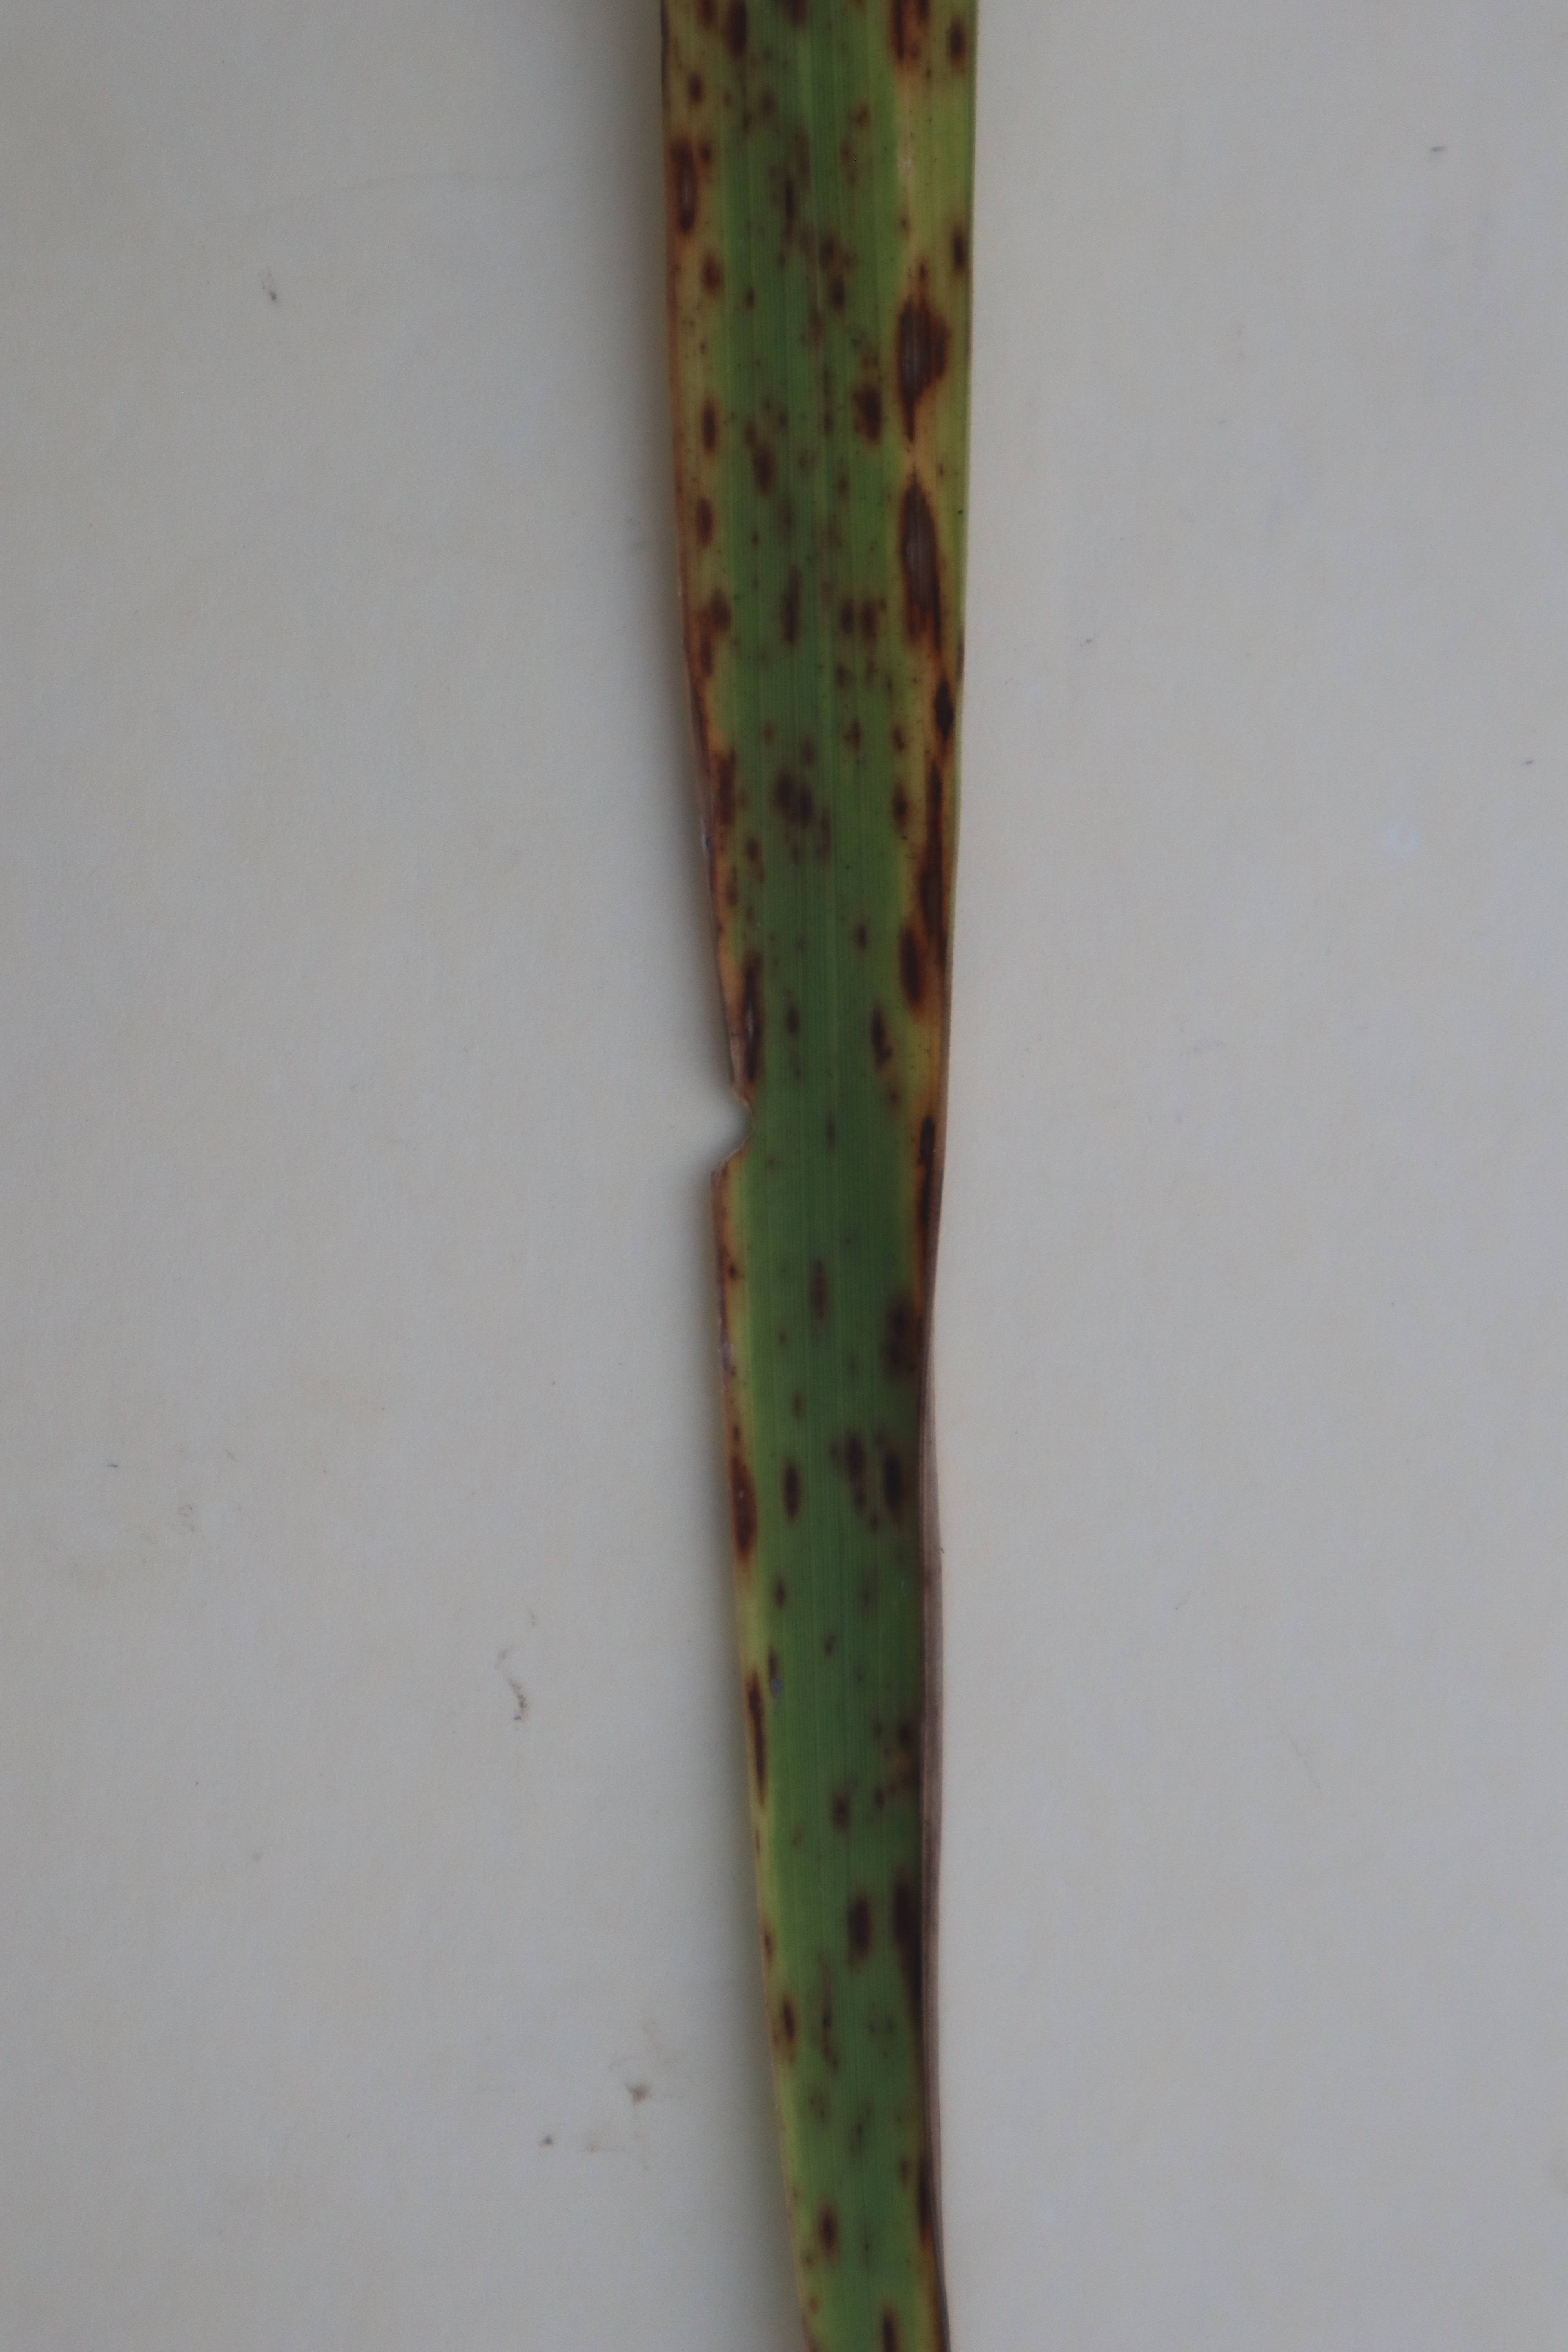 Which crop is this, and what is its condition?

rice, brown spots
